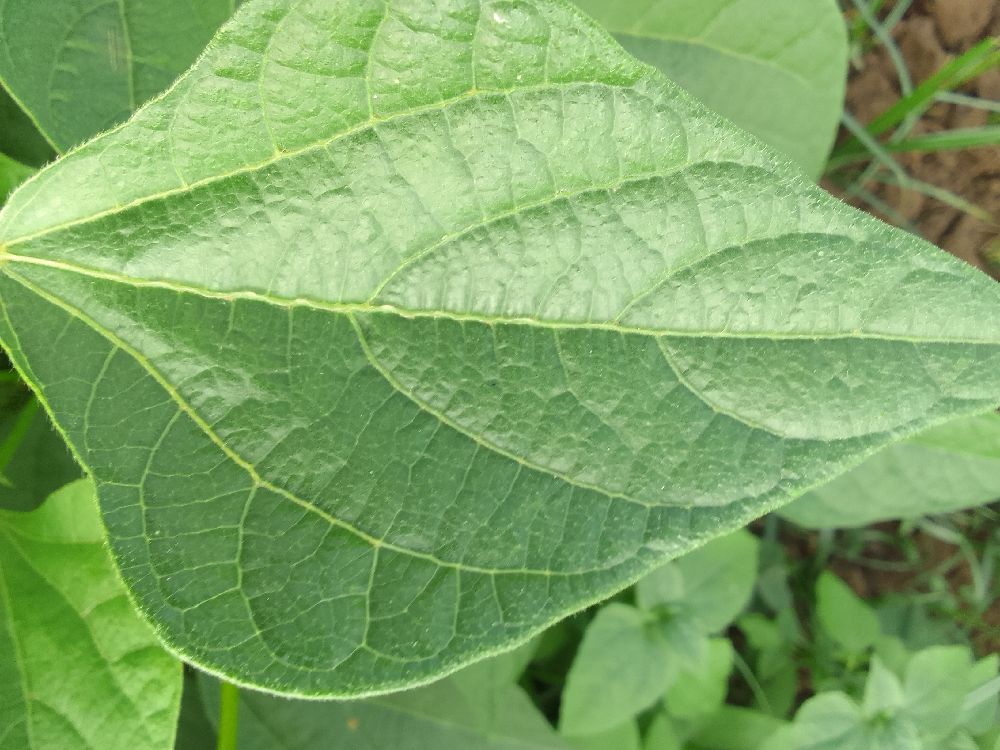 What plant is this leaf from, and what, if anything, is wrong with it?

common bean, healthy
